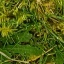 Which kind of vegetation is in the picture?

structured weed
